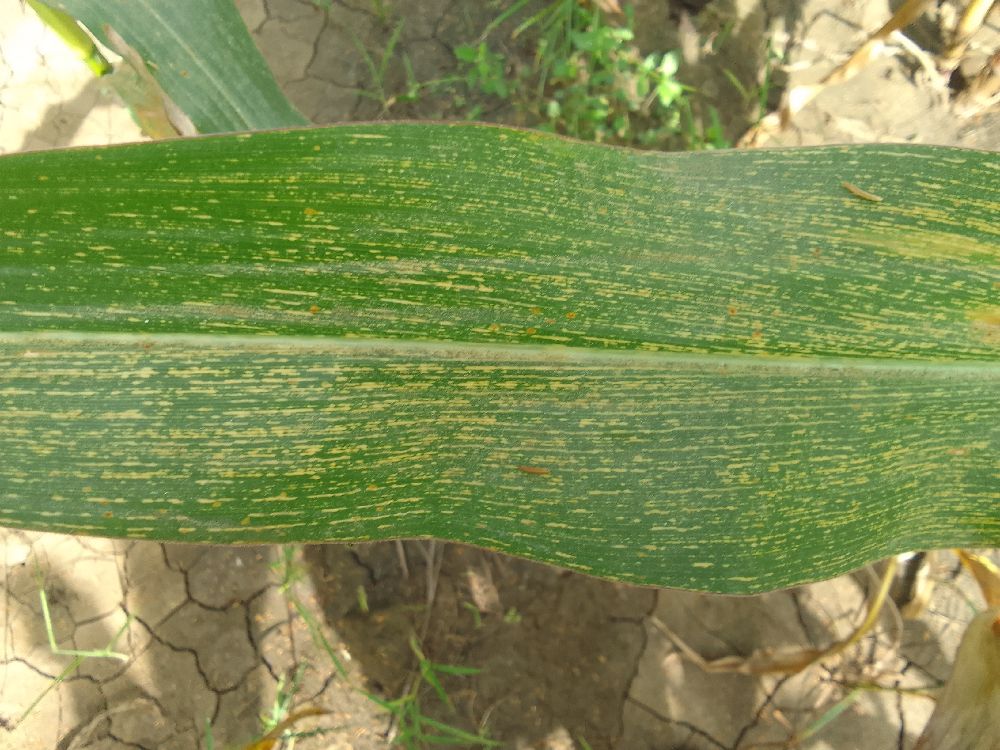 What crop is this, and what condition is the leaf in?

maize, maize streak virus
